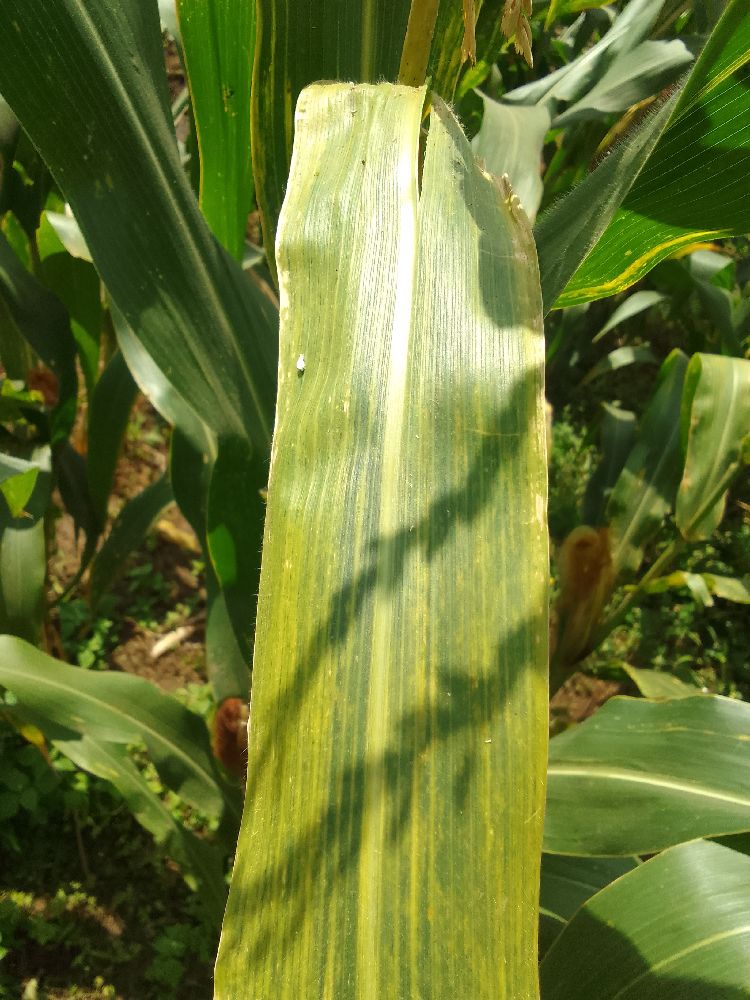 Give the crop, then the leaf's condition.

maize, maize lethal necrosis
